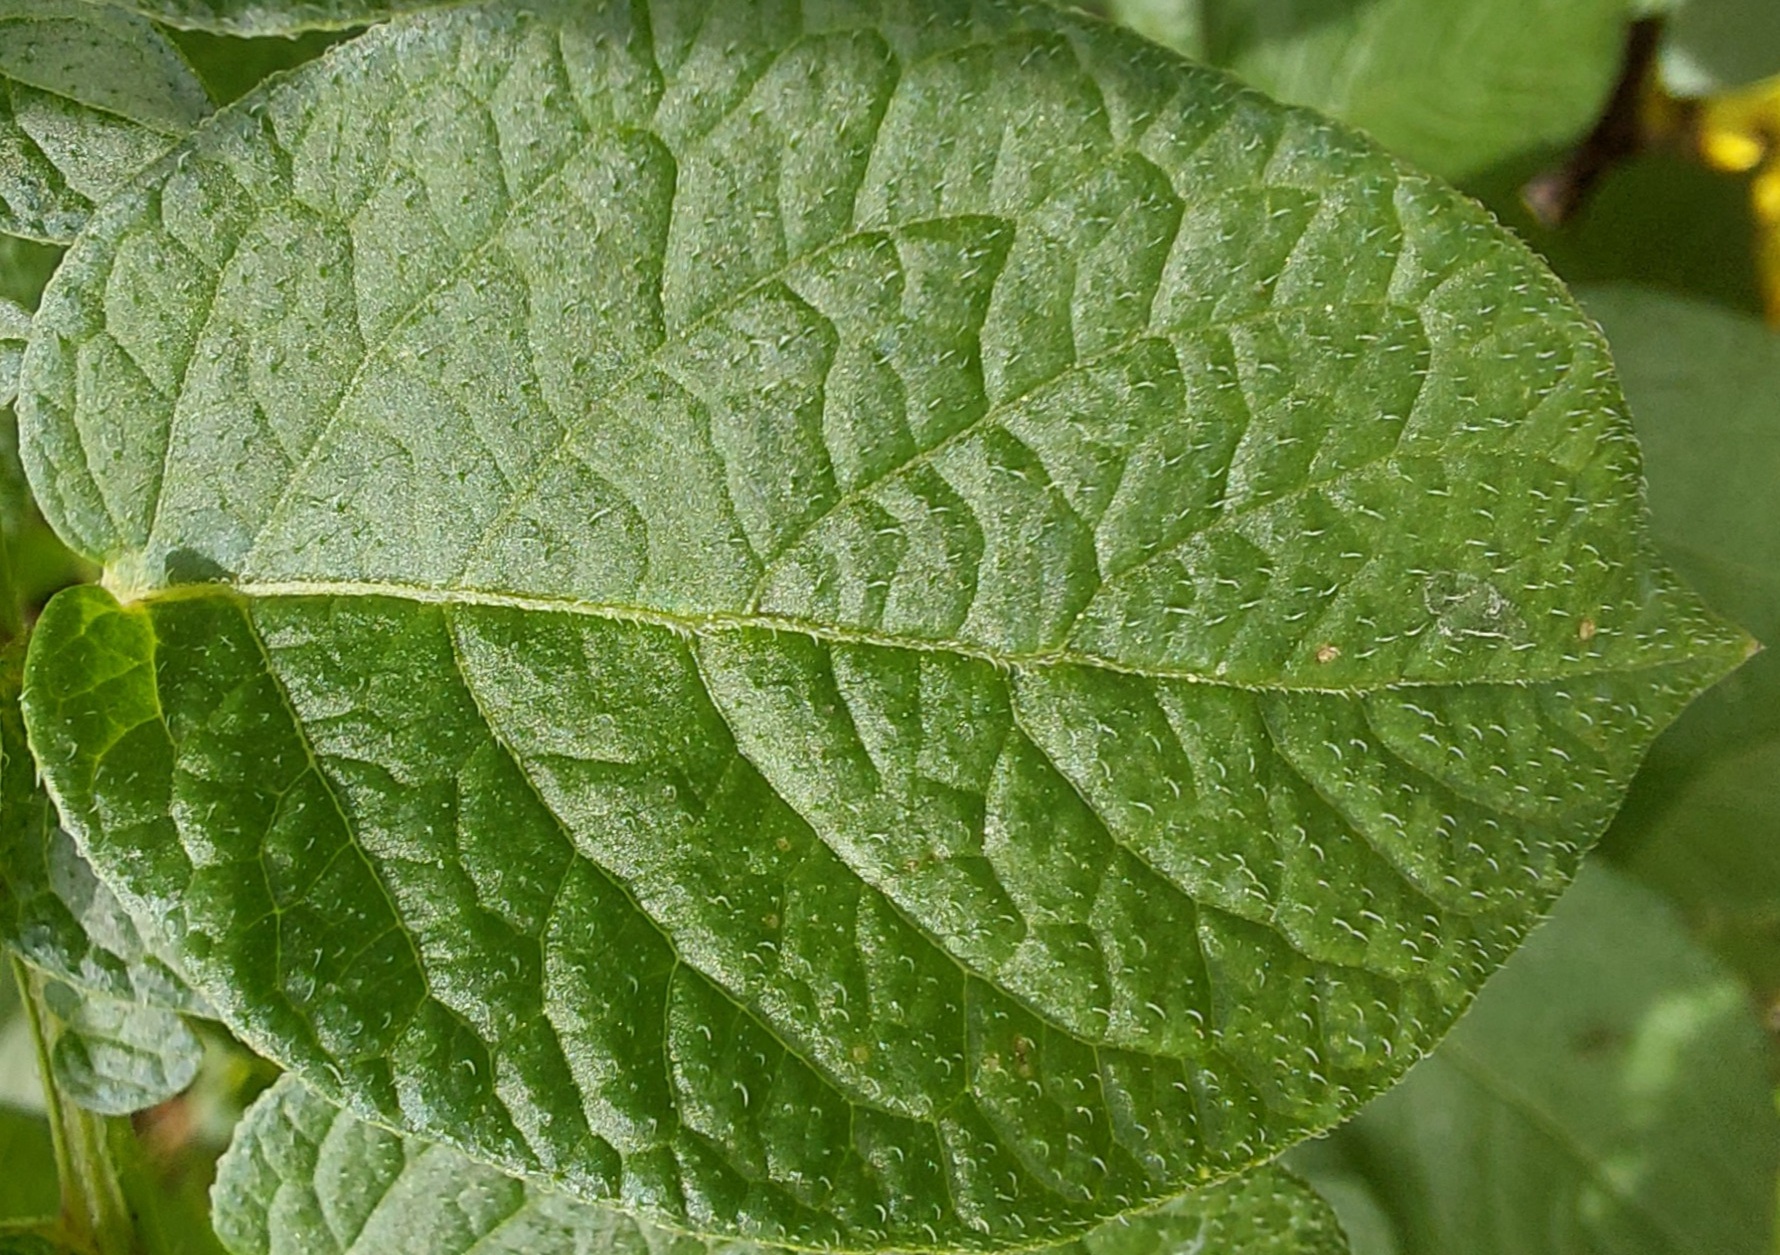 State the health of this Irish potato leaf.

healthy
